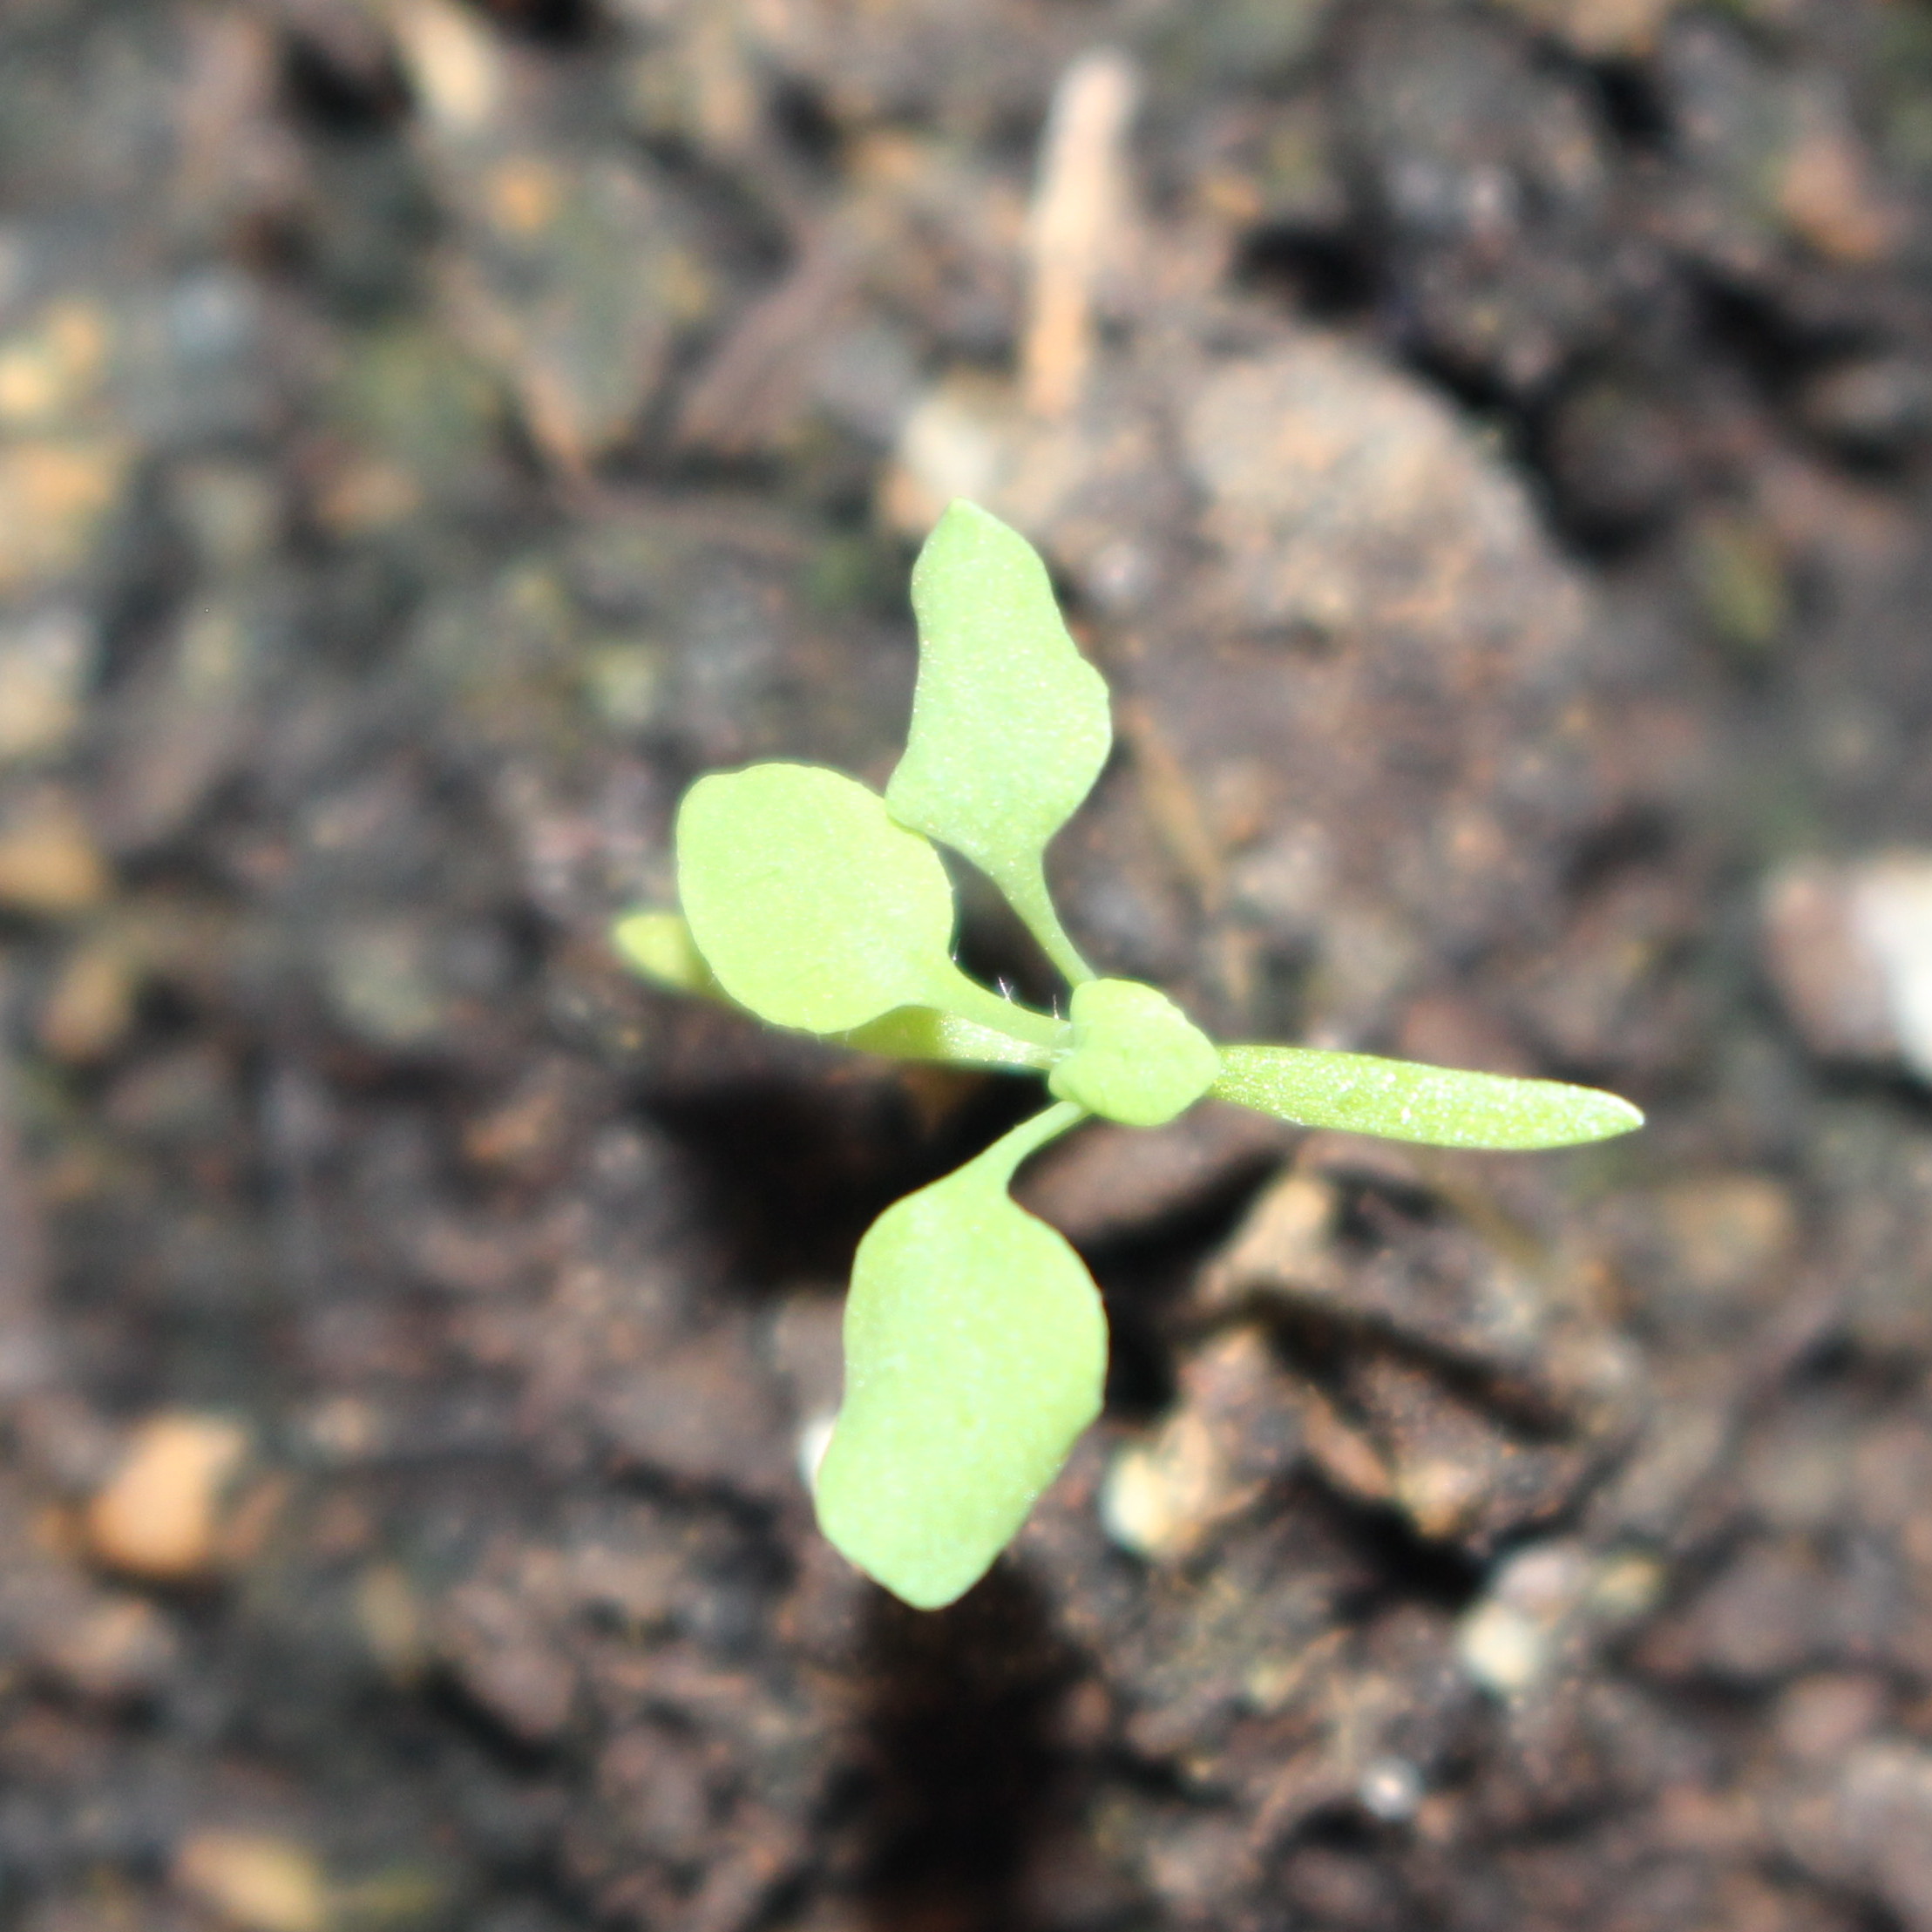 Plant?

Papaver rhoeas
